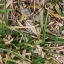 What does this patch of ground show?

grass
